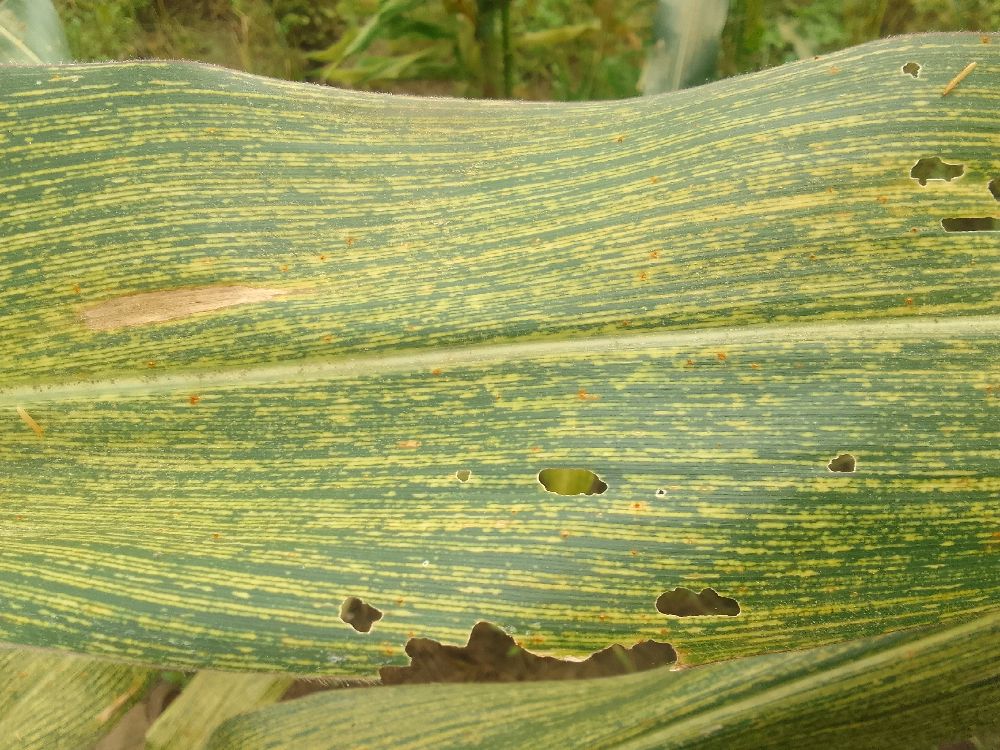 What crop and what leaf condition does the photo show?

maize, maize streak virus
